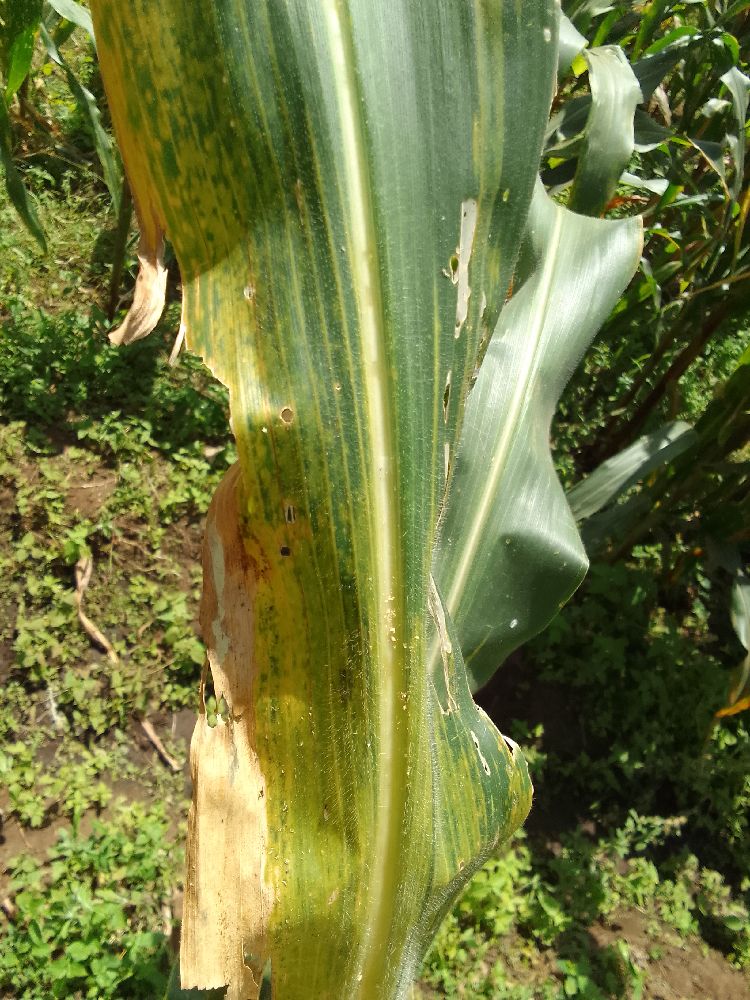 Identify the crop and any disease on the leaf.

maize, maize lethal necrosis
